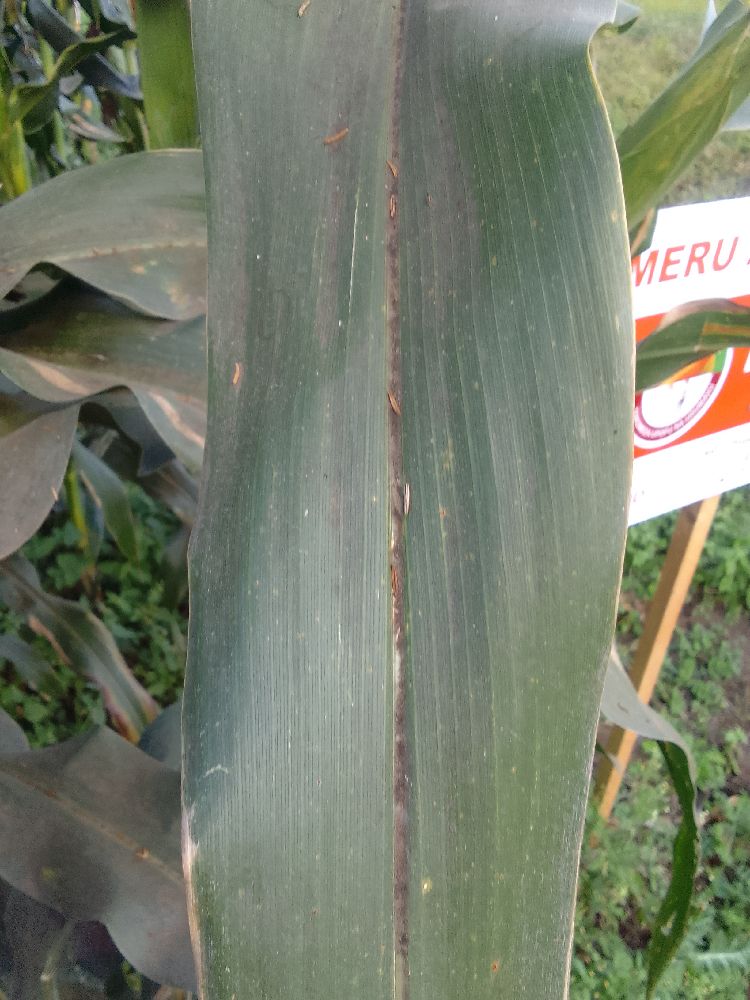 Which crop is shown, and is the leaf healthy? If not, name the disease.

maize, healthy
